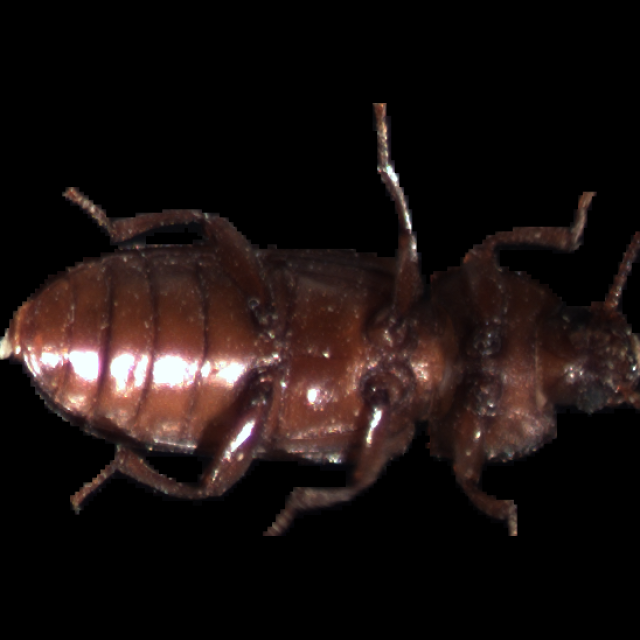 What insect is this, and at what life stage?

mealworm beetle
